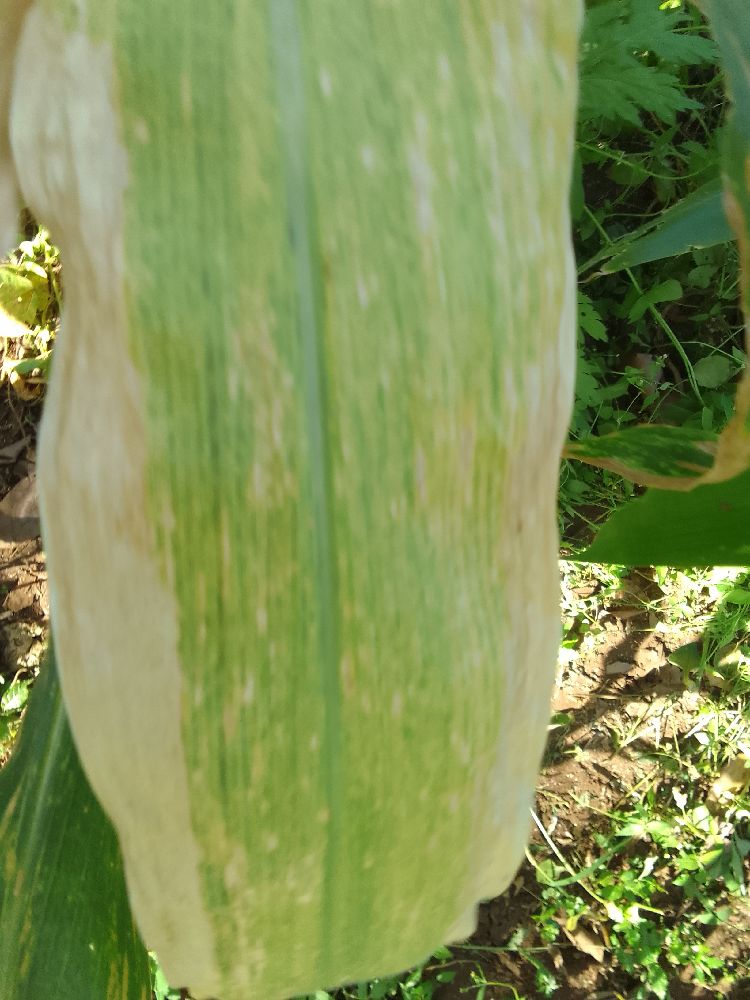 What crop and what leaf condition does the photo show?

maize, maize lethal necrosis
